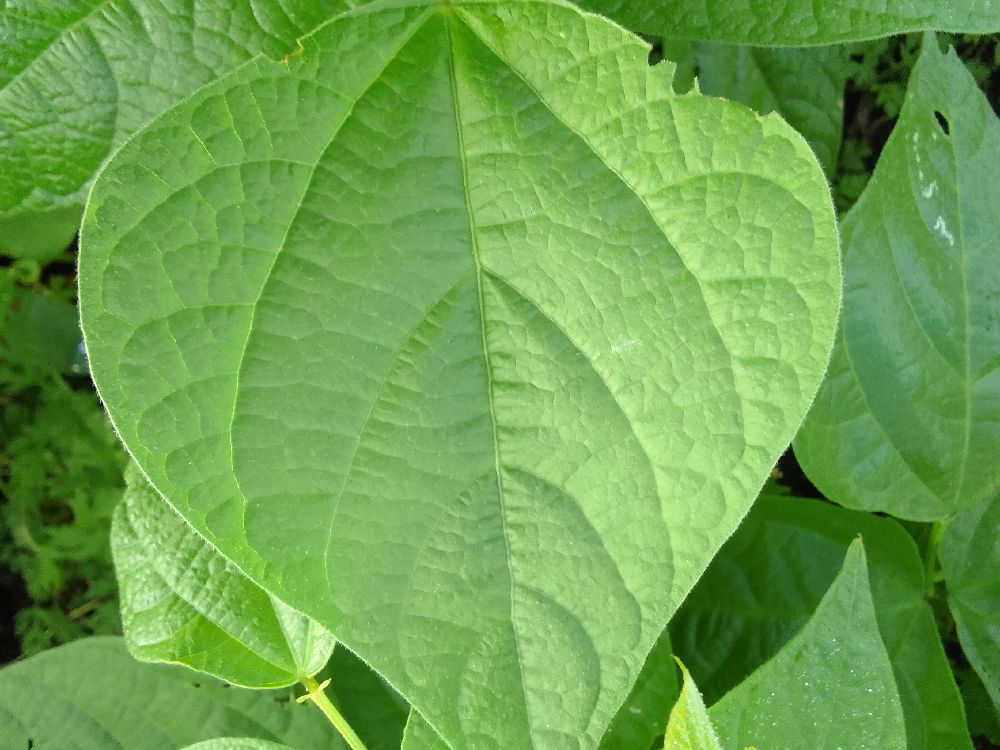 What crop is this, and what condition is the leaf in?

common bean, healthy
